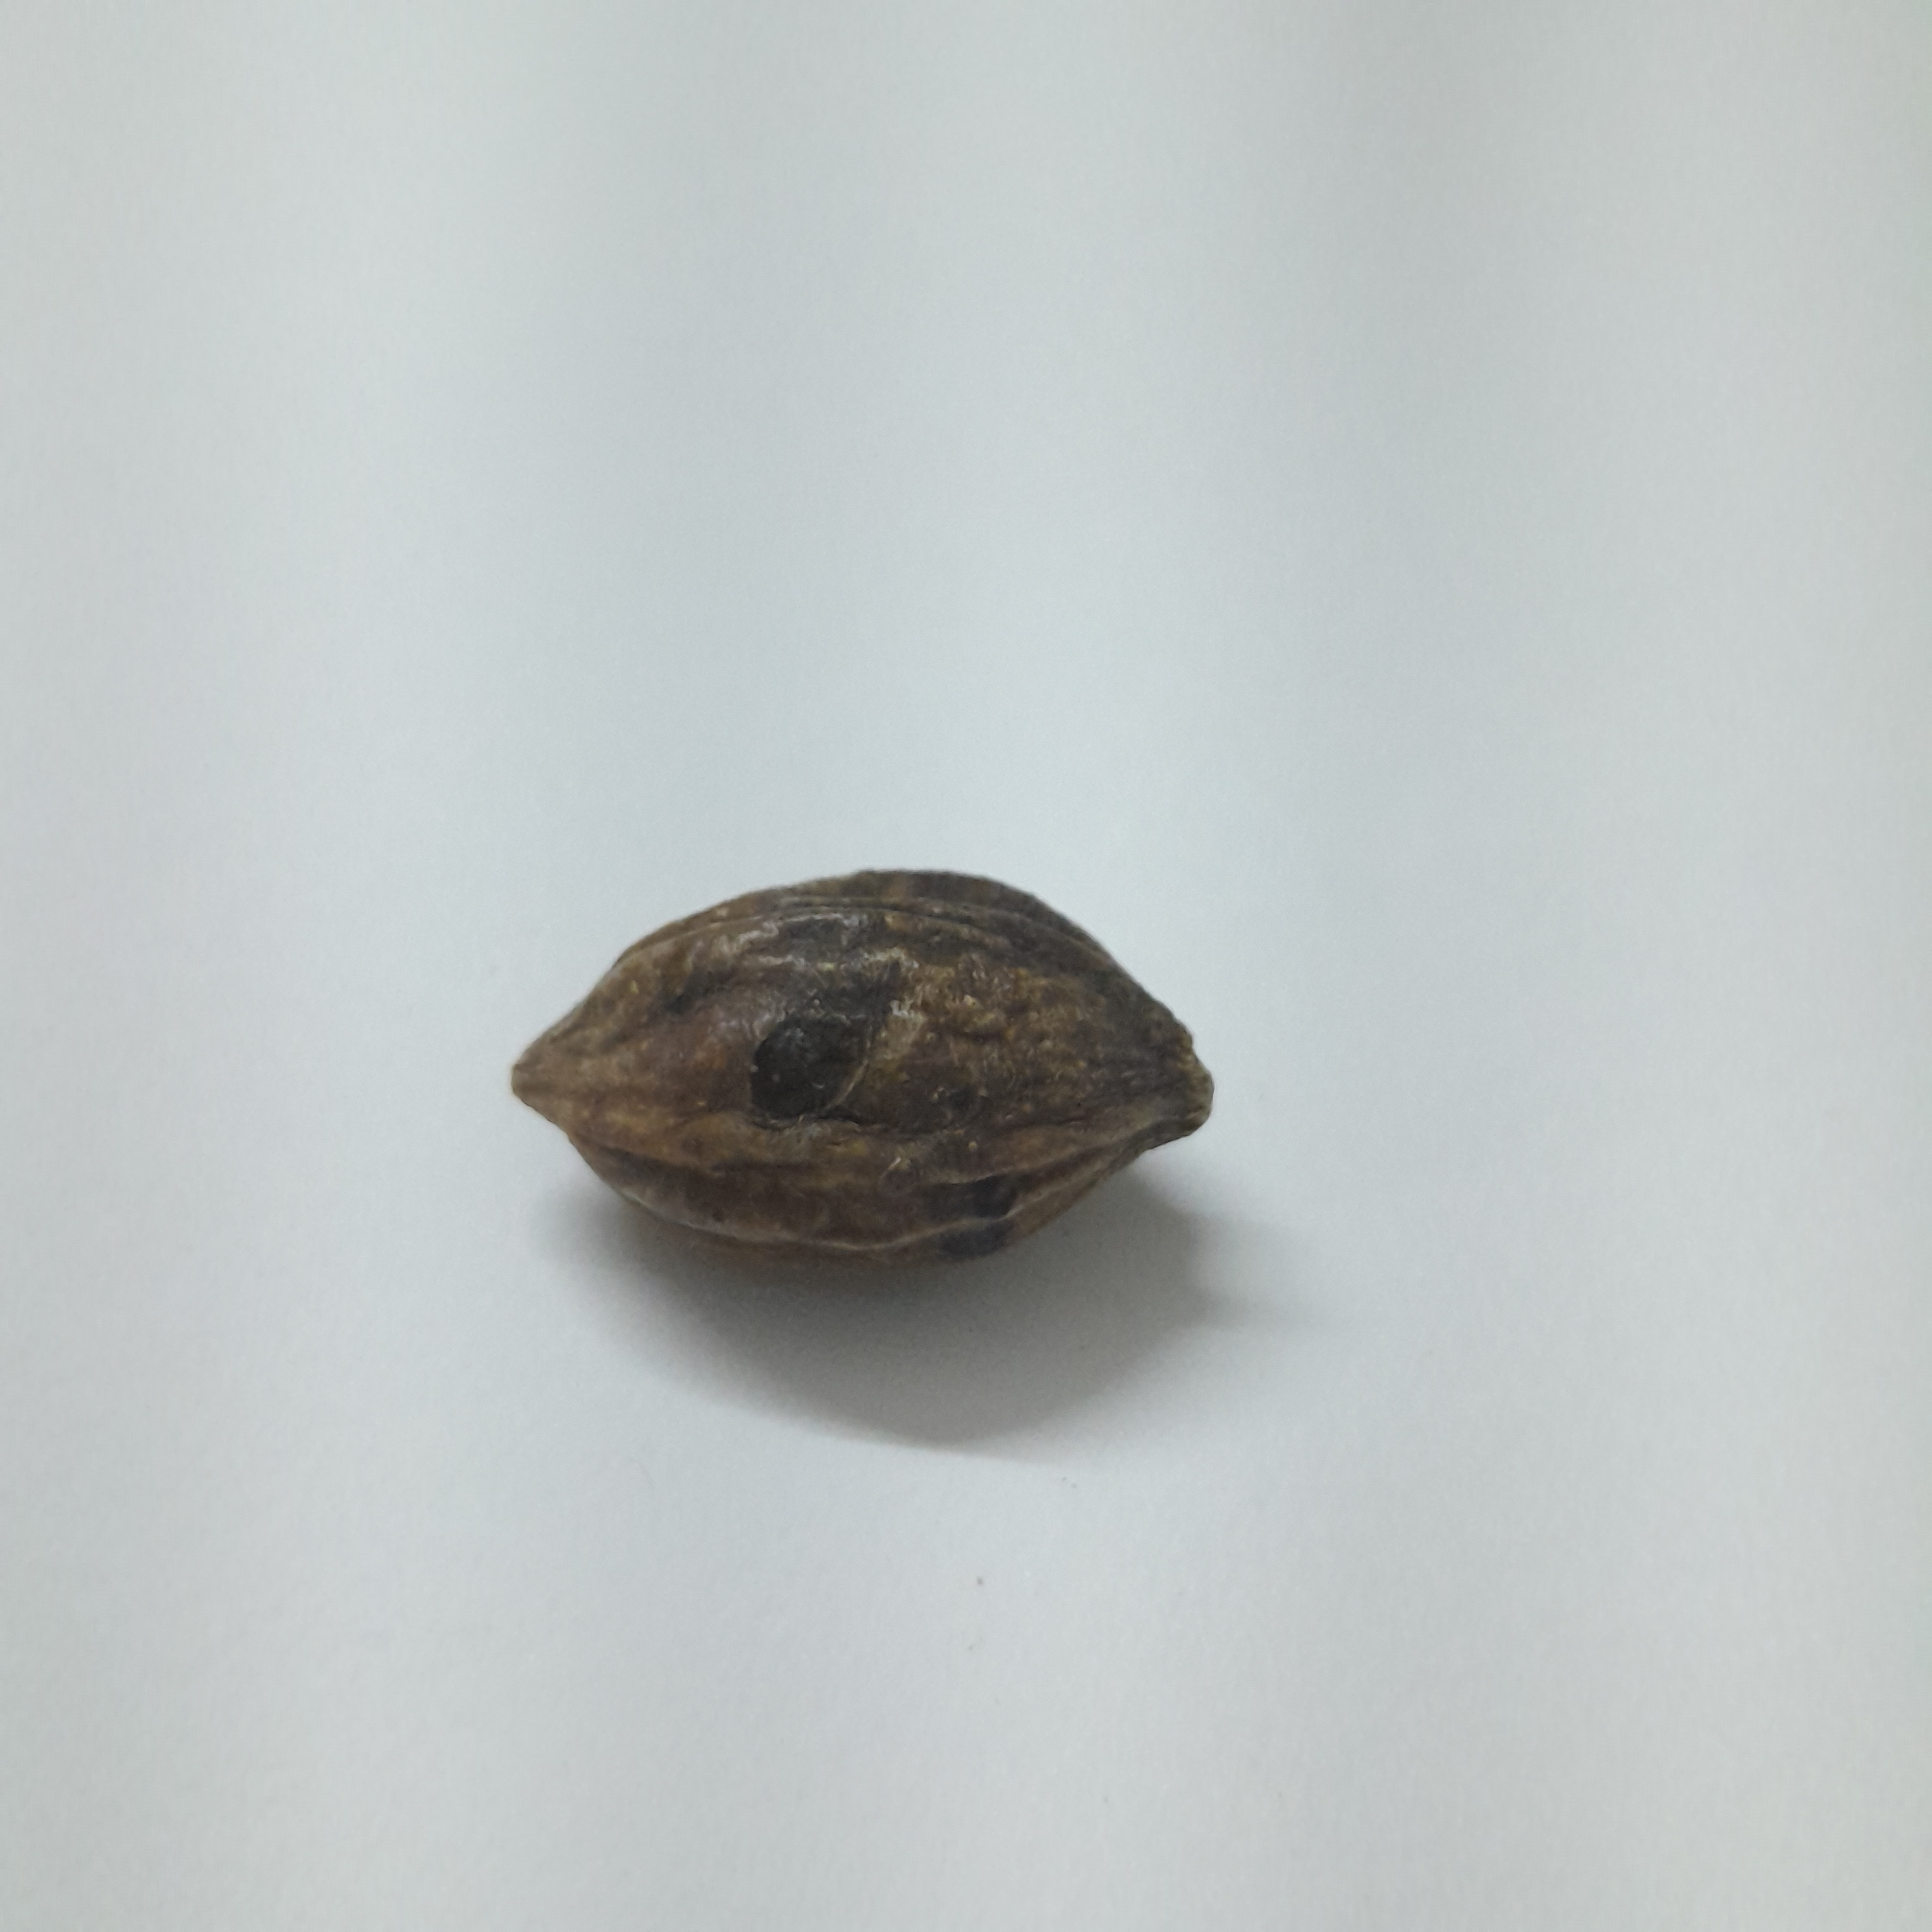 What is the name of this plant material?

hirdaa
